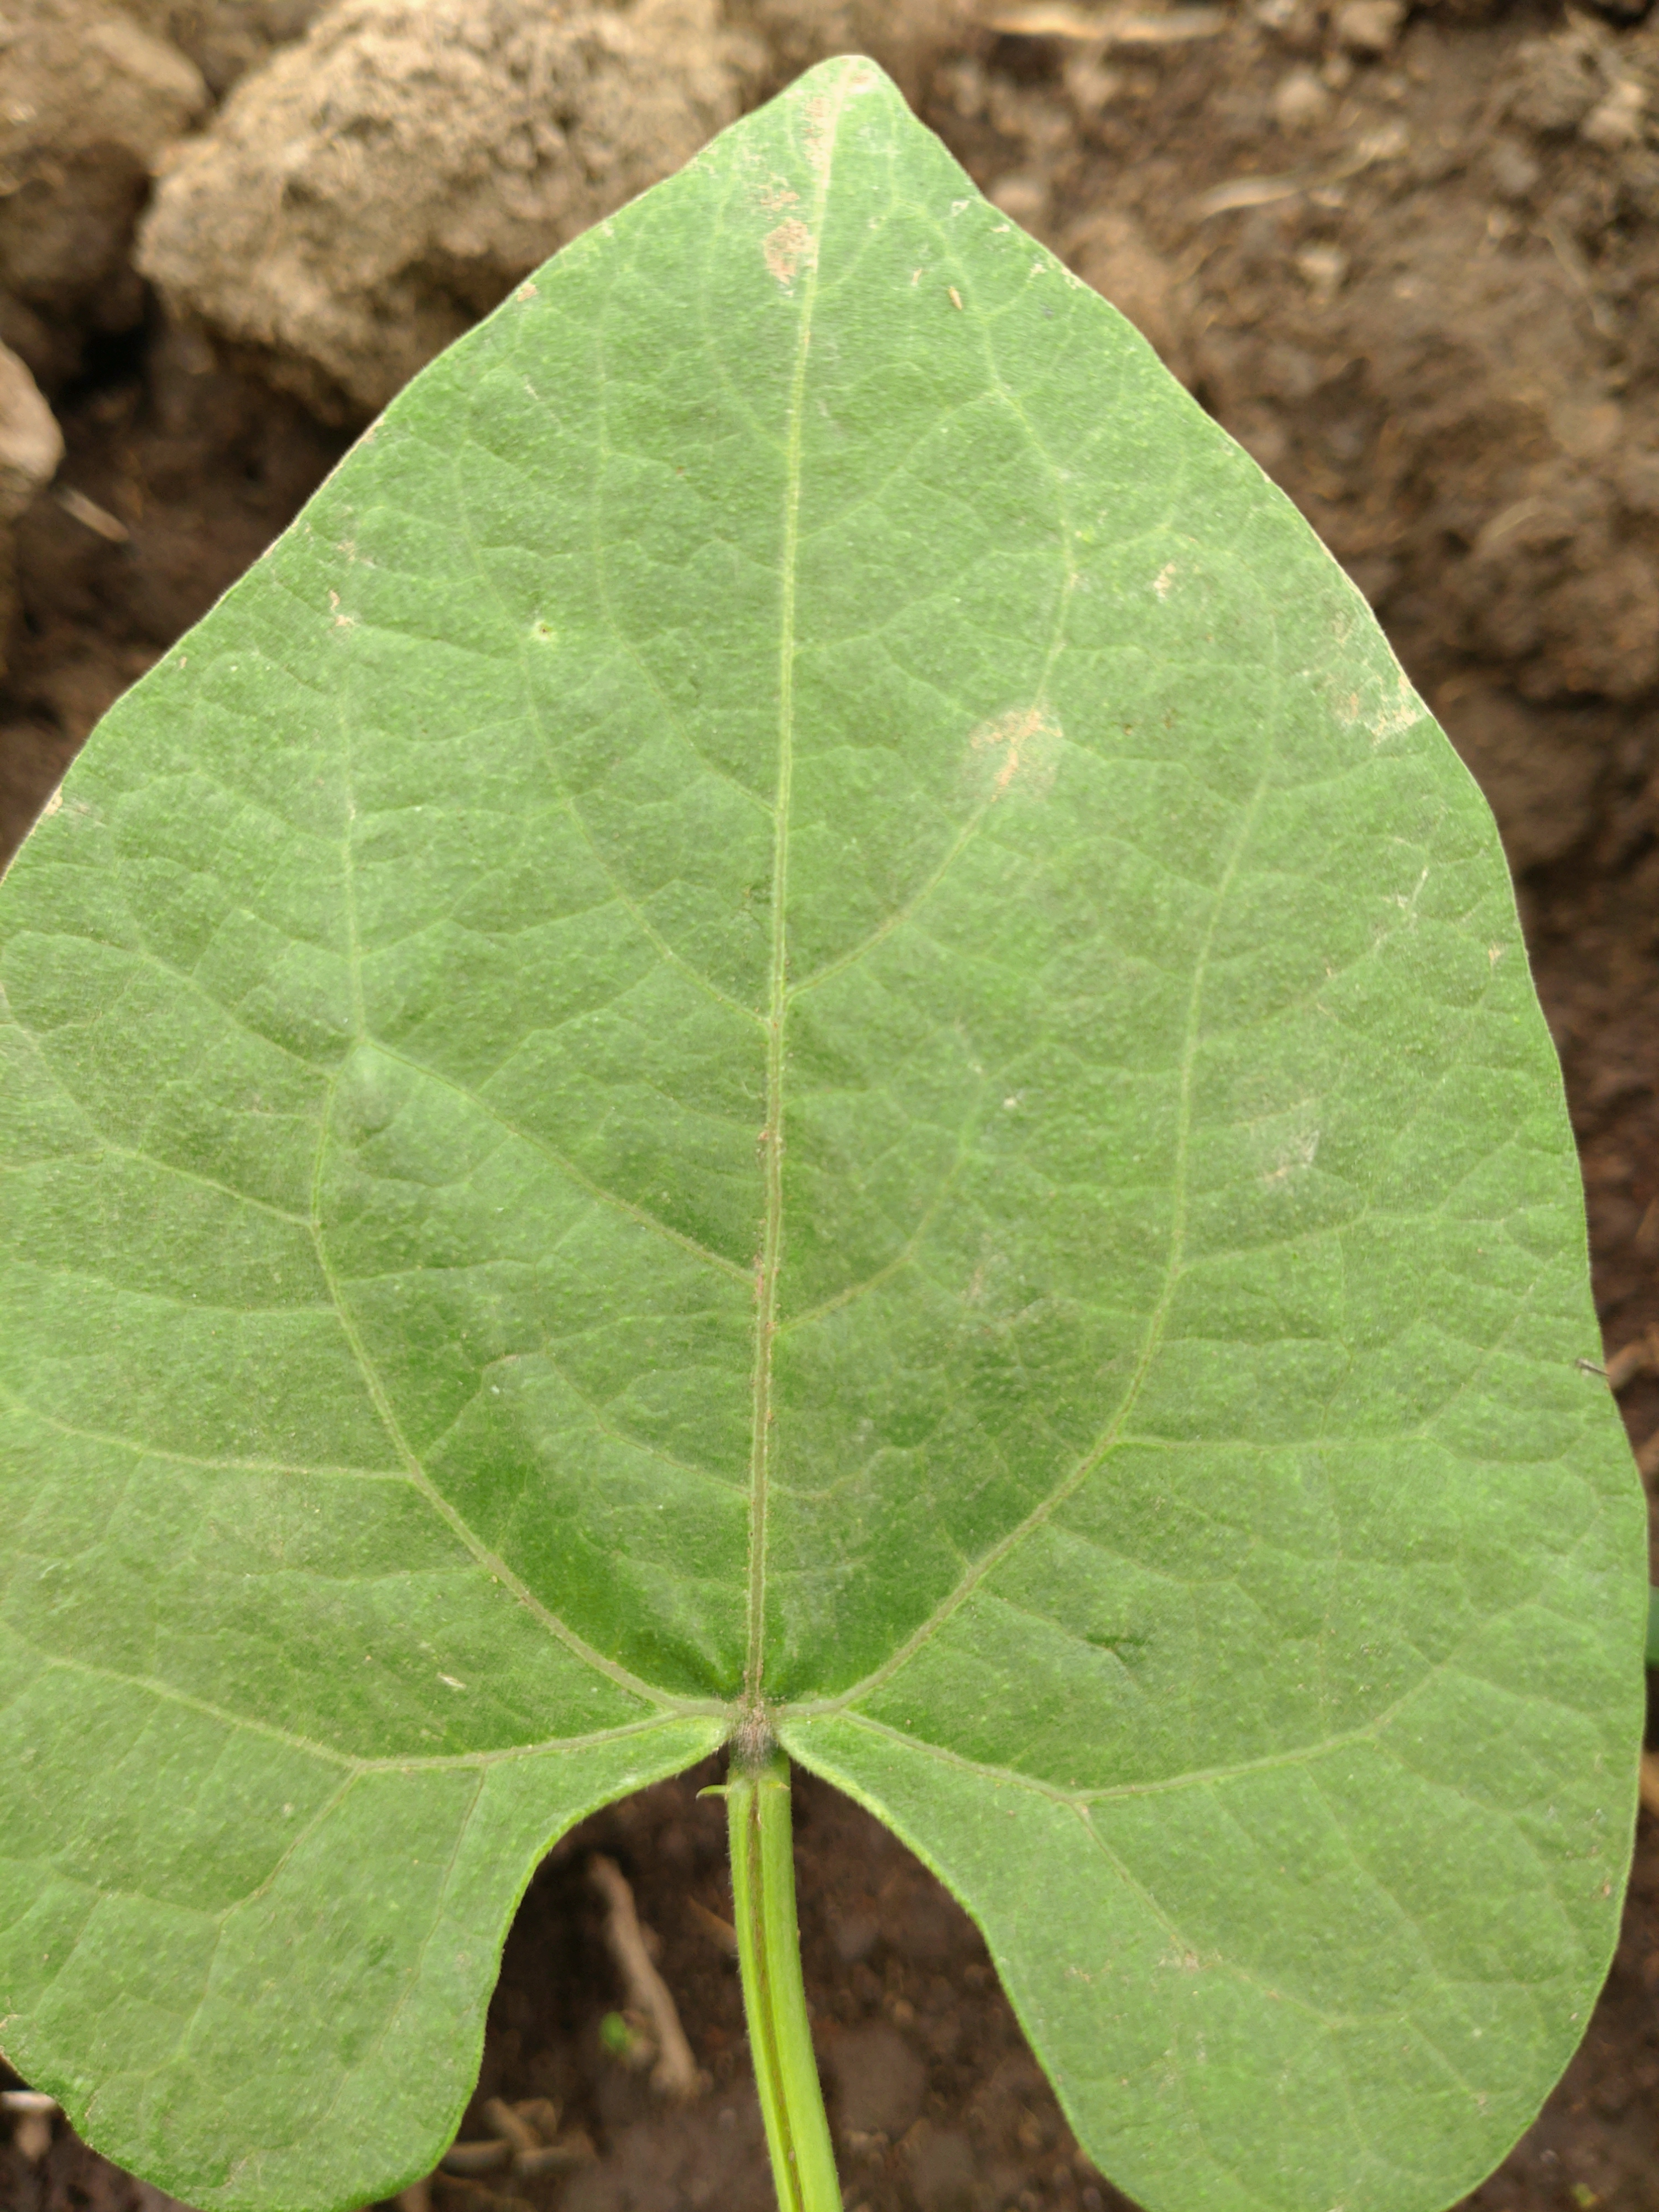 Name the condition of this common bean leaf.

healthy
